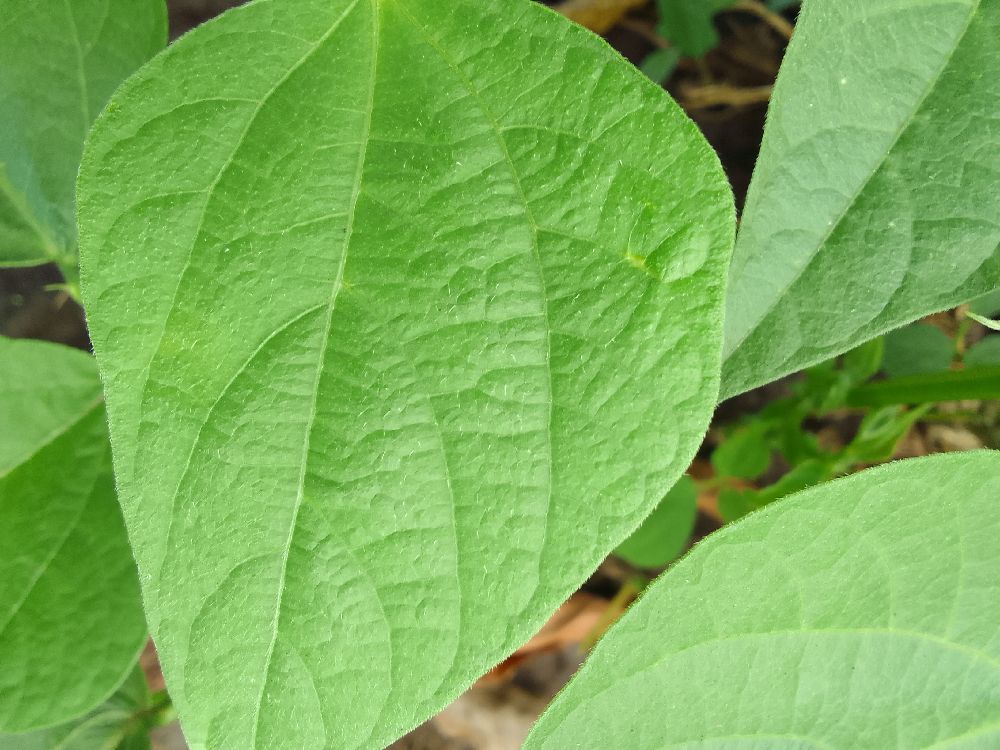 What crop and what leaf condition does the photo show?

common bean, healthy
